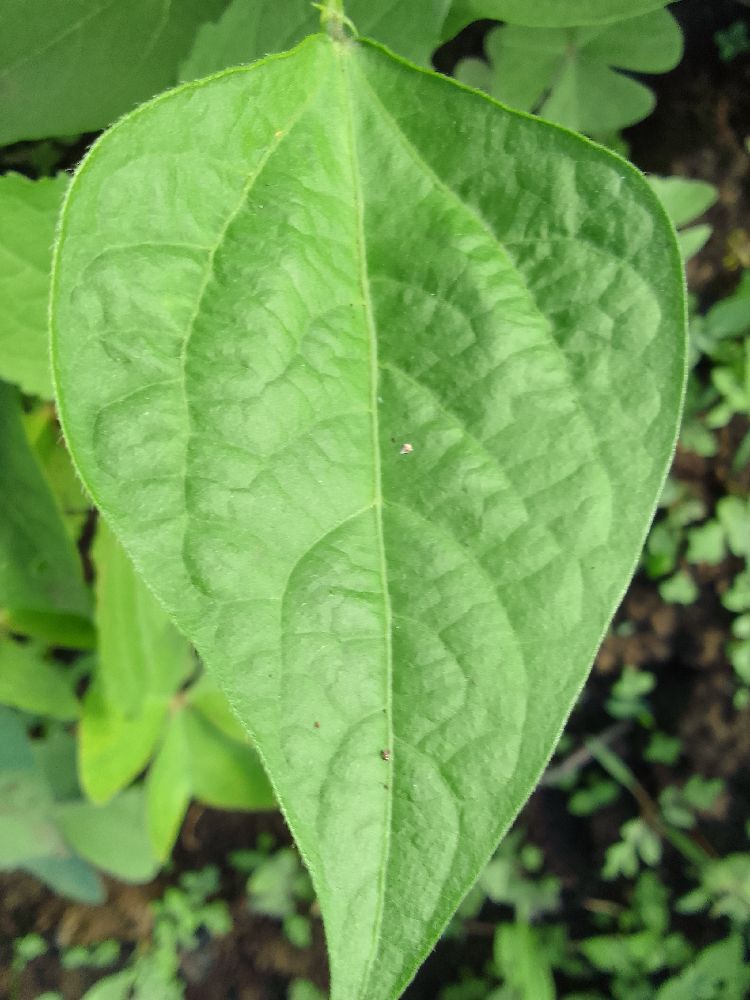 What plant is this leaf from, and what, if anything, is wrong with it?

common bean, healthy
